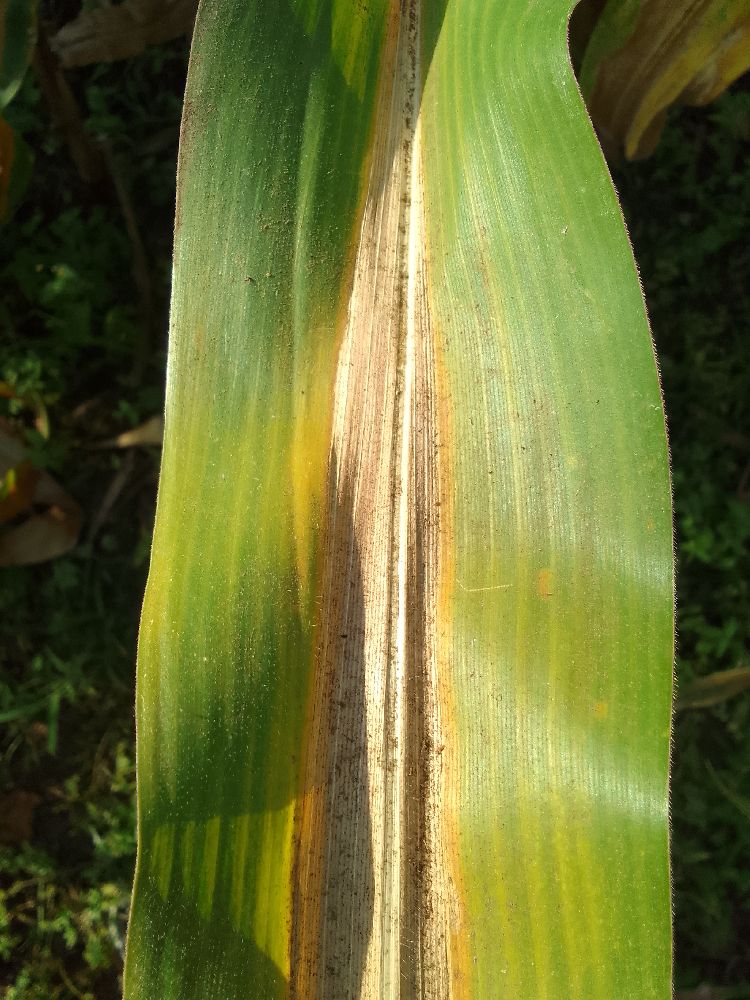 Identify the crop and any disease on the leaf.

maize, maize lethal necrosis
